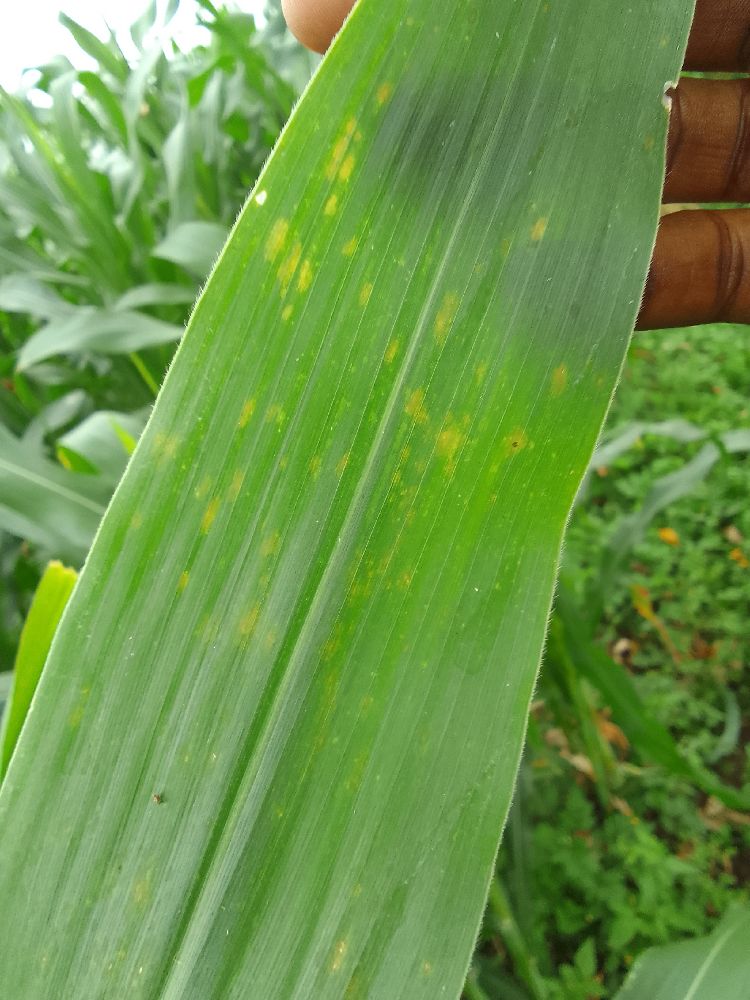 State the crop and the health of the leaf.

maize, healthy
